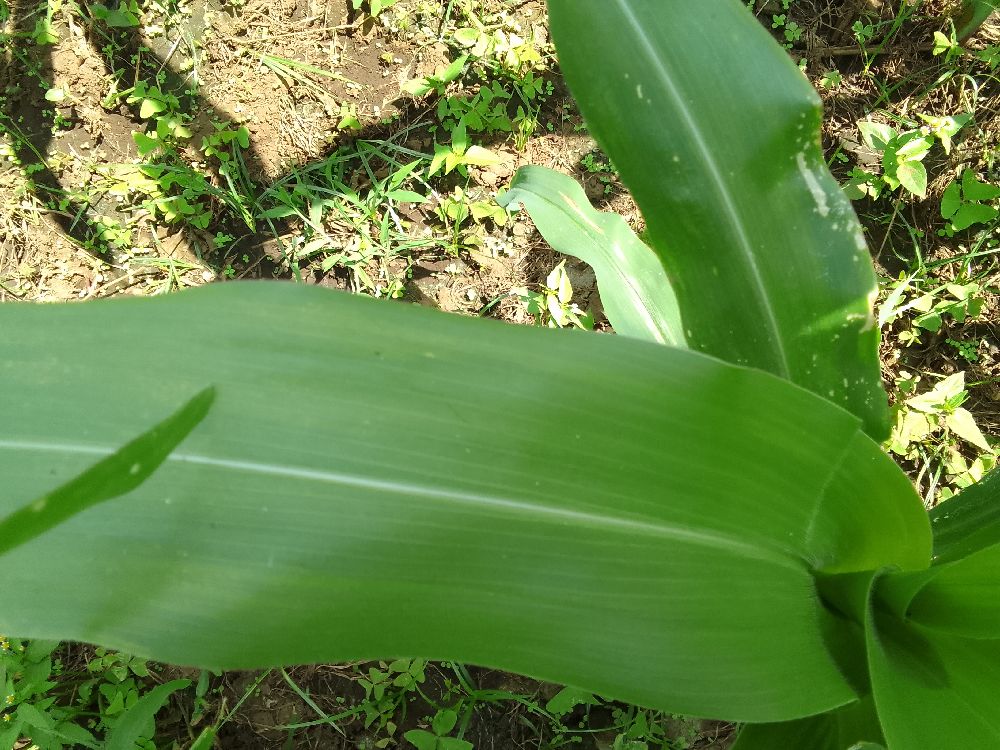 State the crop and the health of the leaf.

maize, healthy
